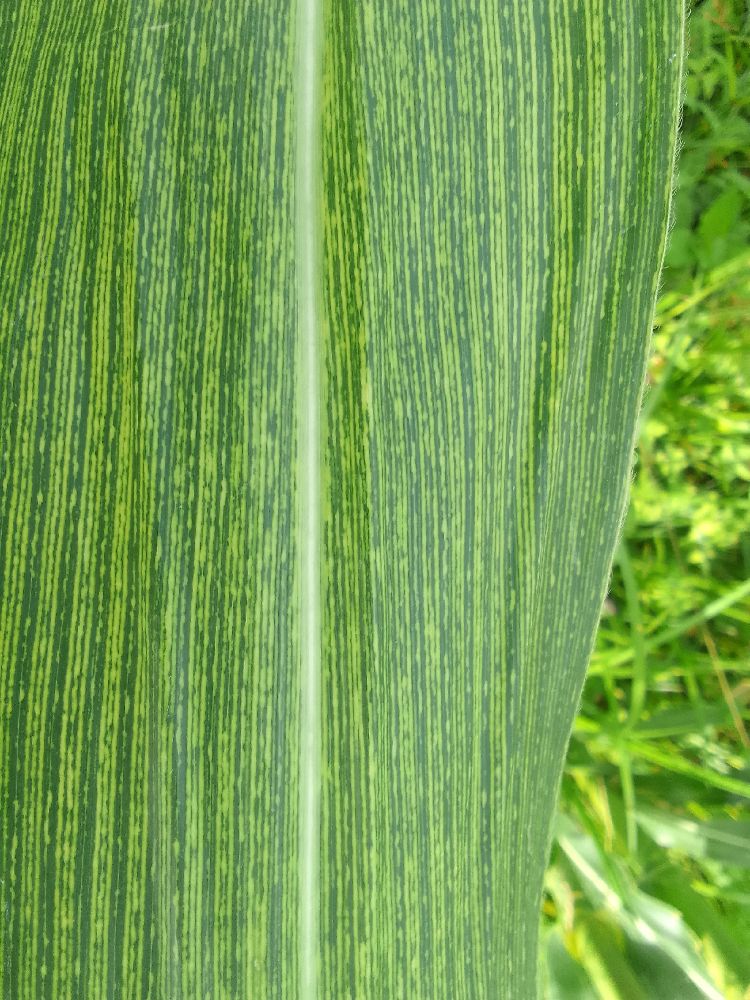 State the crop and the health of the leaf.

maize, maize streak virus
